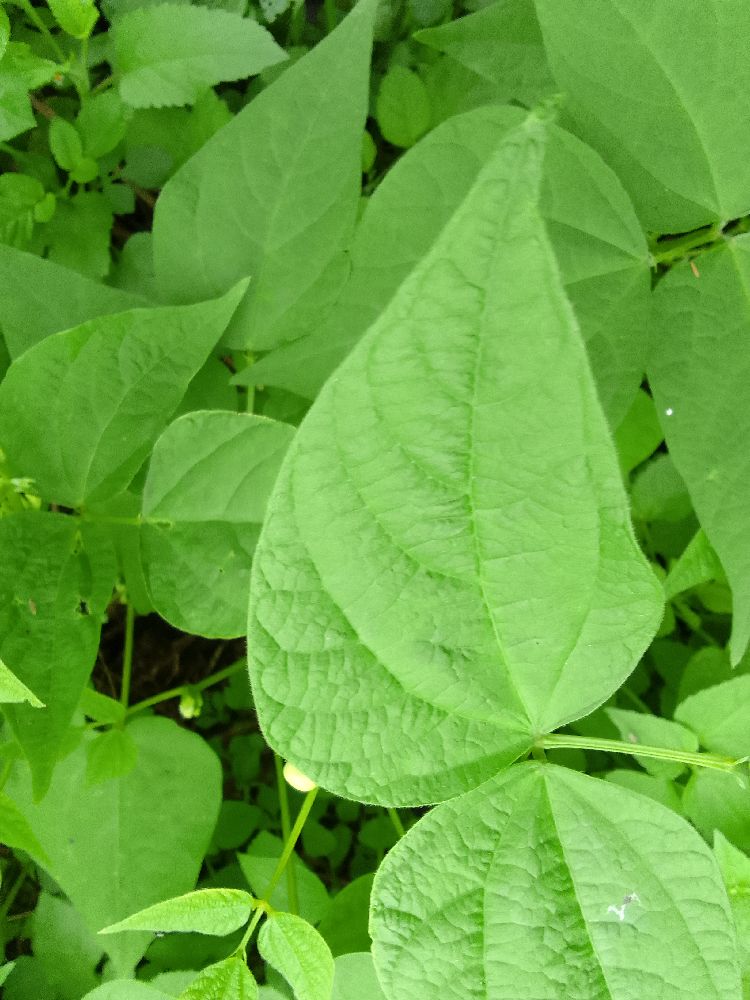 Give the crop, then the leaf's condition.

common bean, healthy
